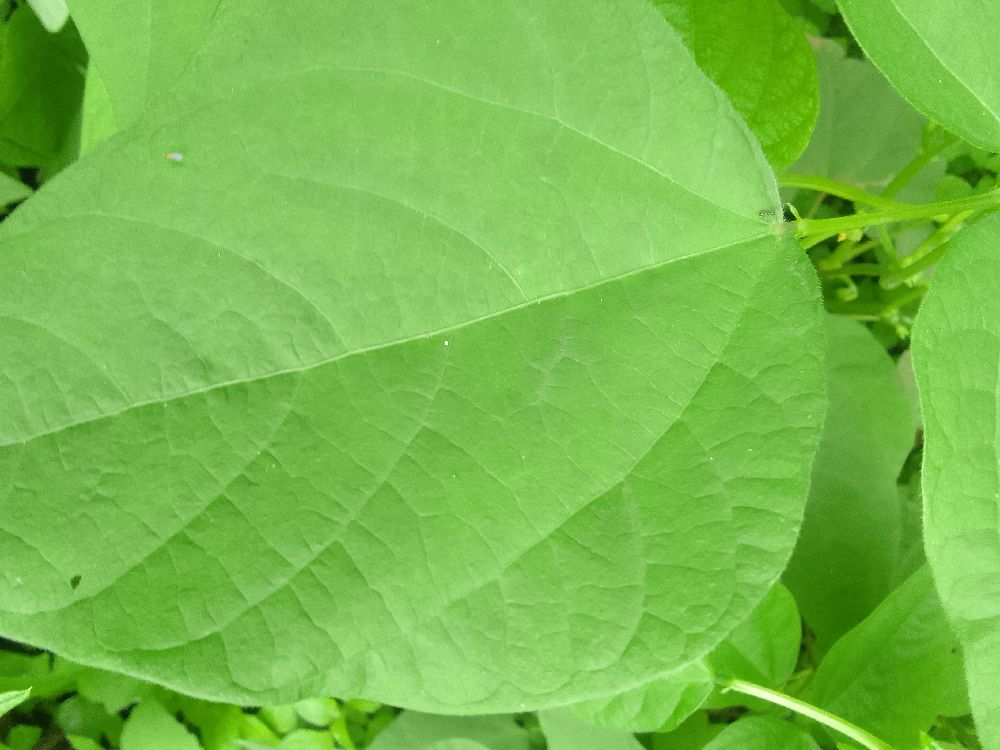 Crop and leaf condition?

common bean, healthy
